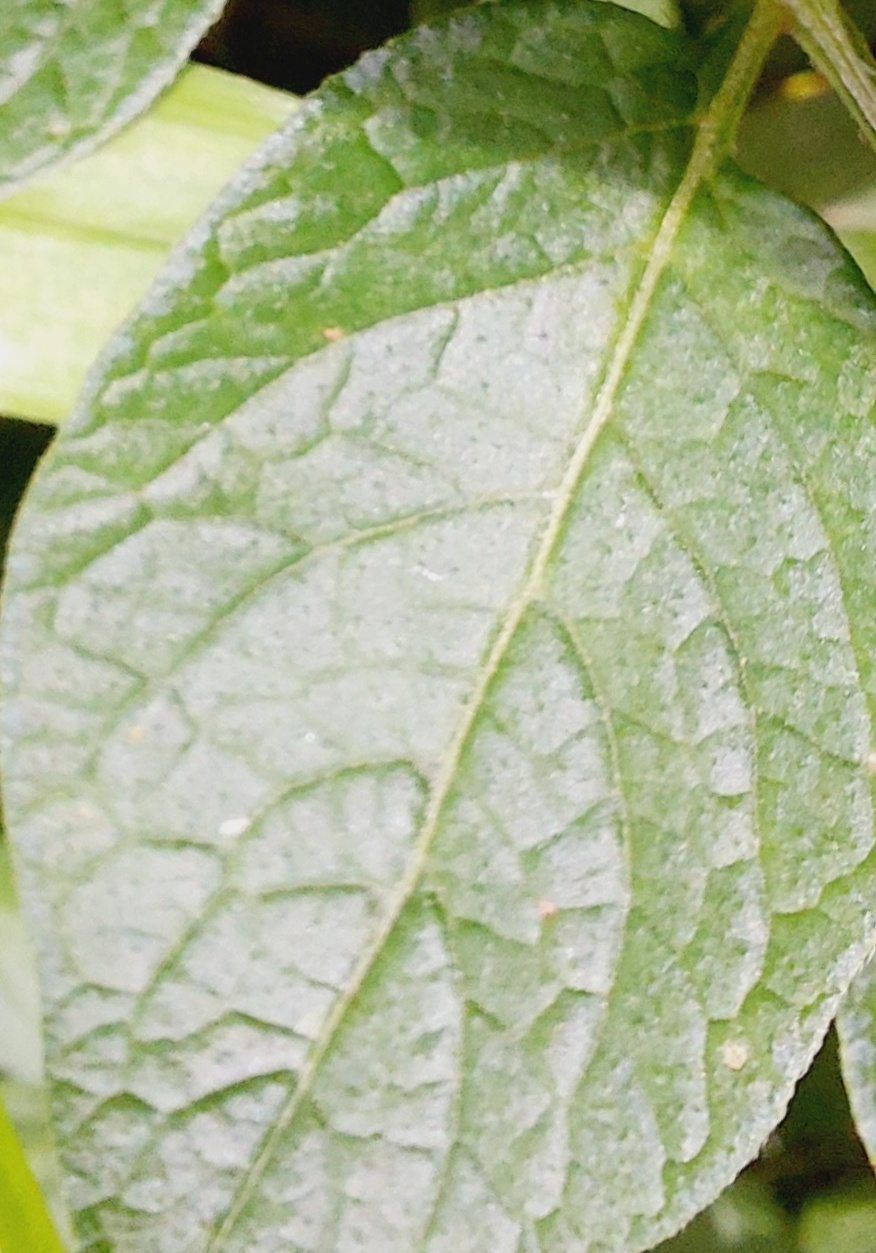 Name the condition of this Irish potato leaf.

healthy
